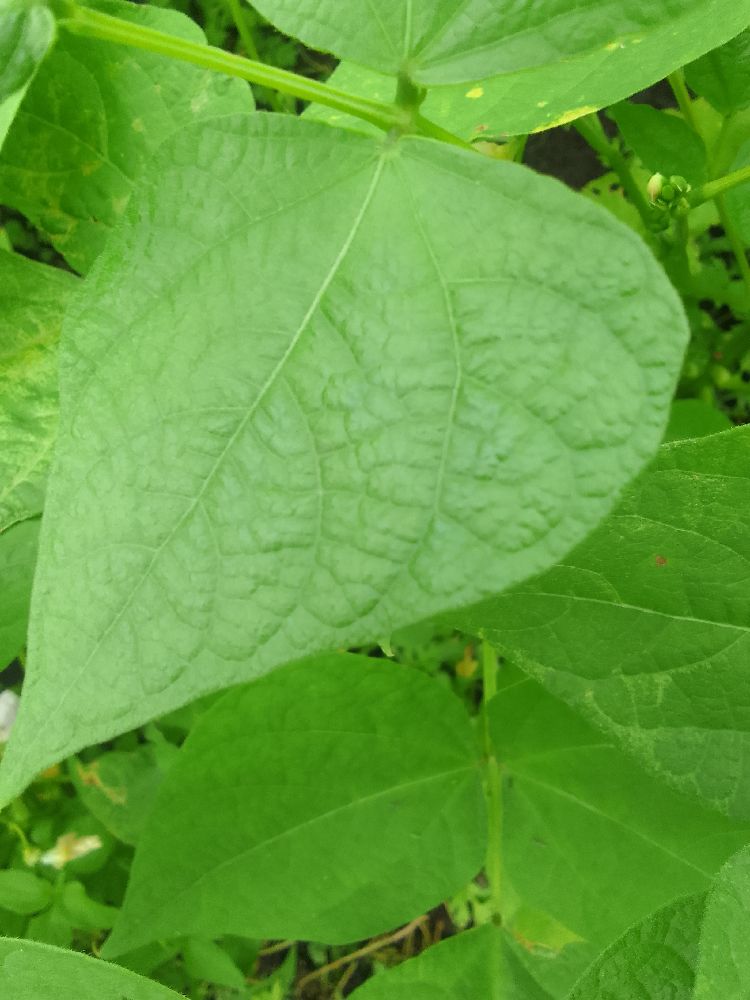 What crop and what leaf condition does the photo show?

common bean, healthy
